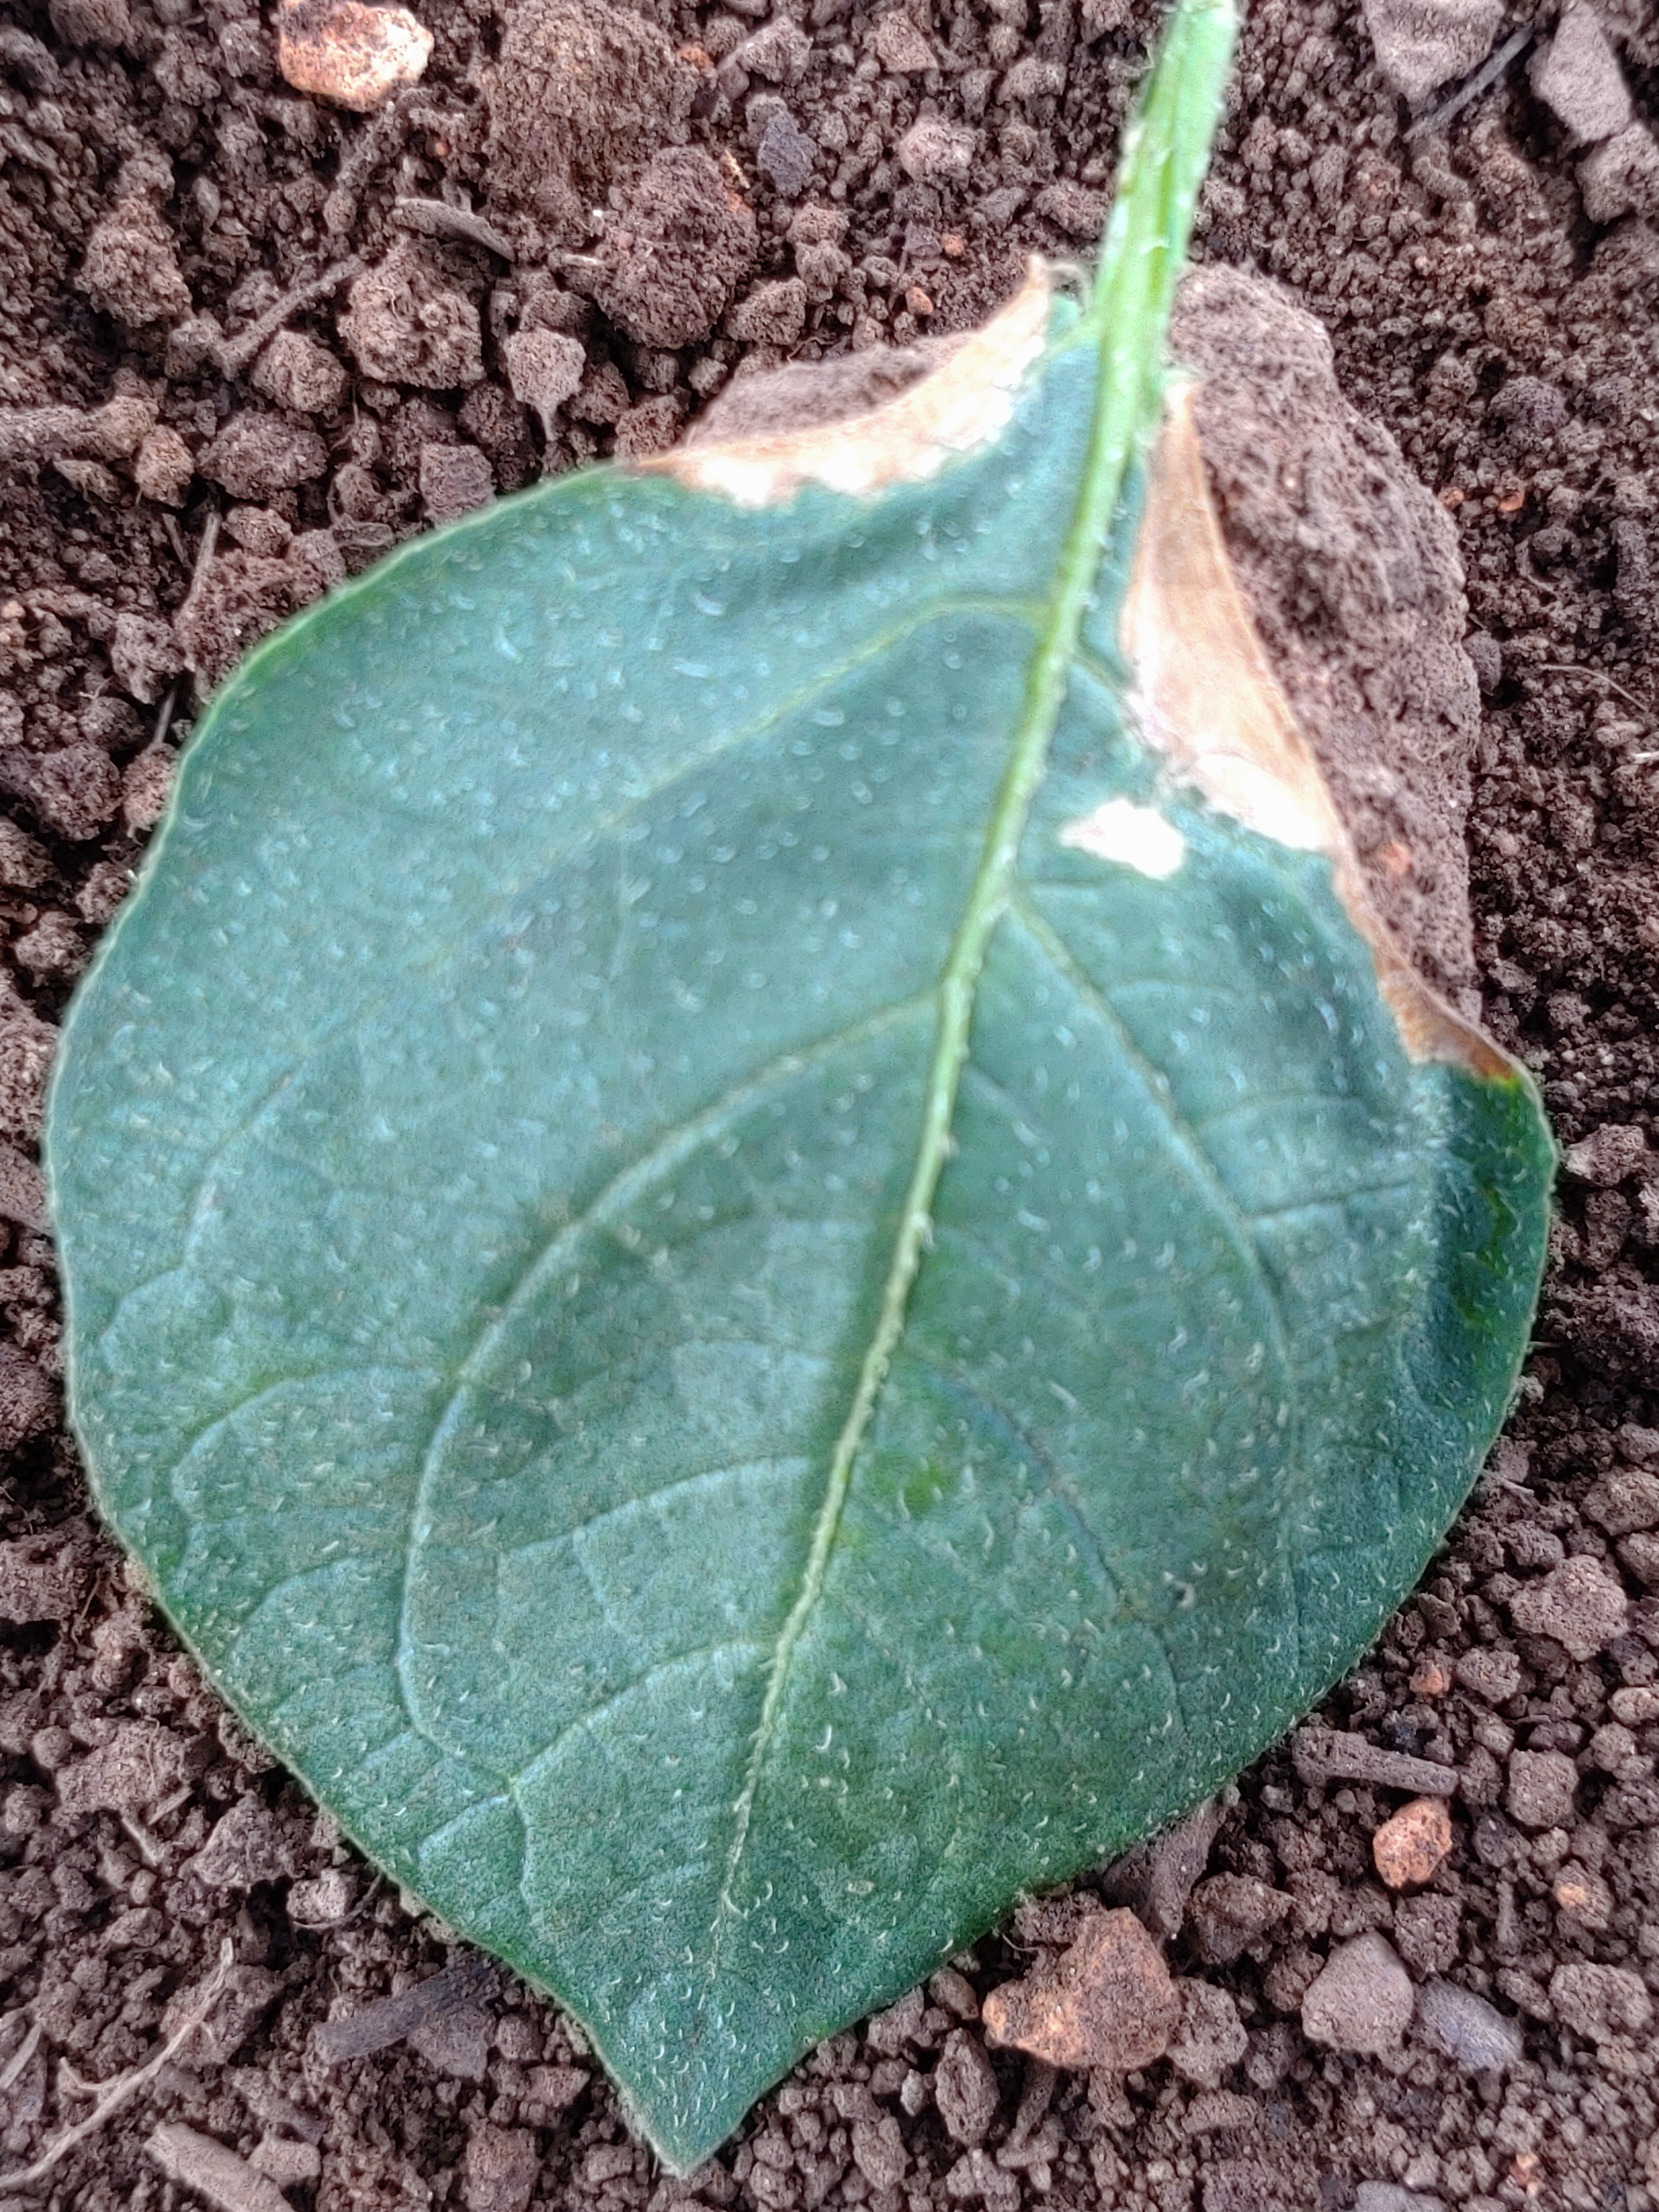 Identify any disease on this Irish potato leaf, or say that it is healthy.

early blight
